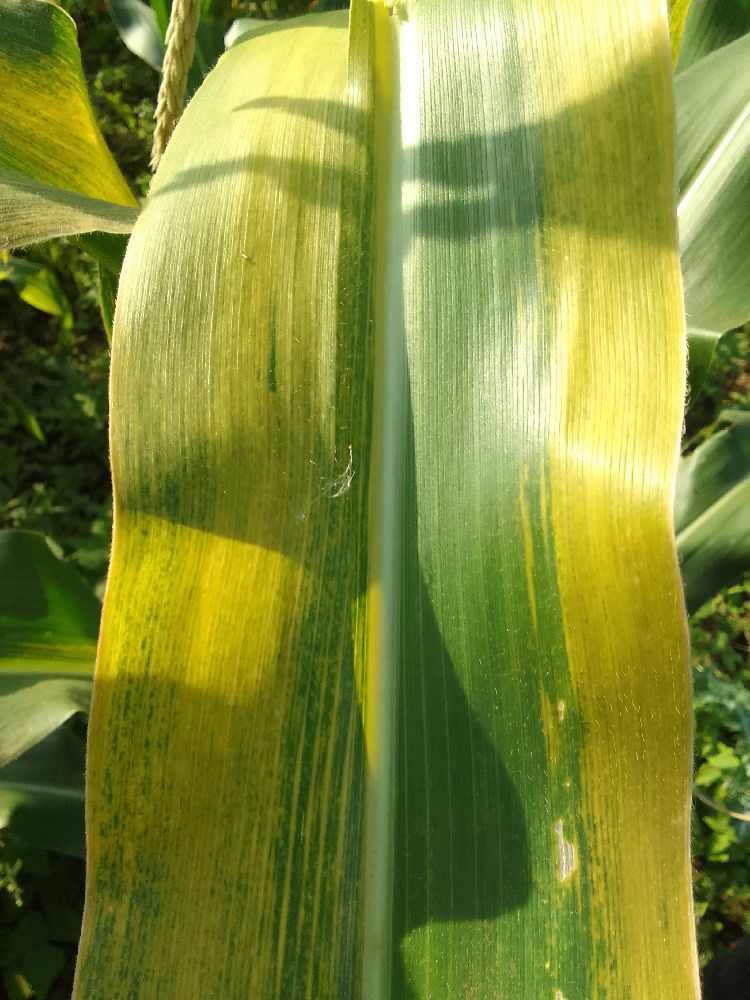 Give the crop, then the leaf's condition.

maize, maize lethal necrosis
